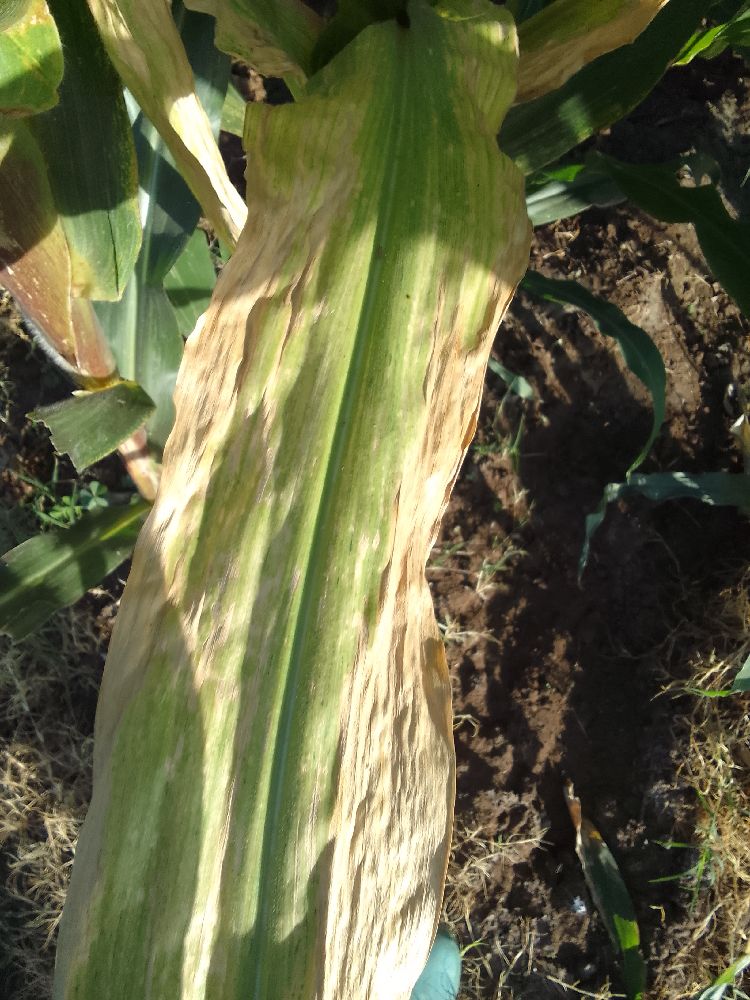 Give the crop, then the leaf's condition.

maize, maize lethal necrosis
